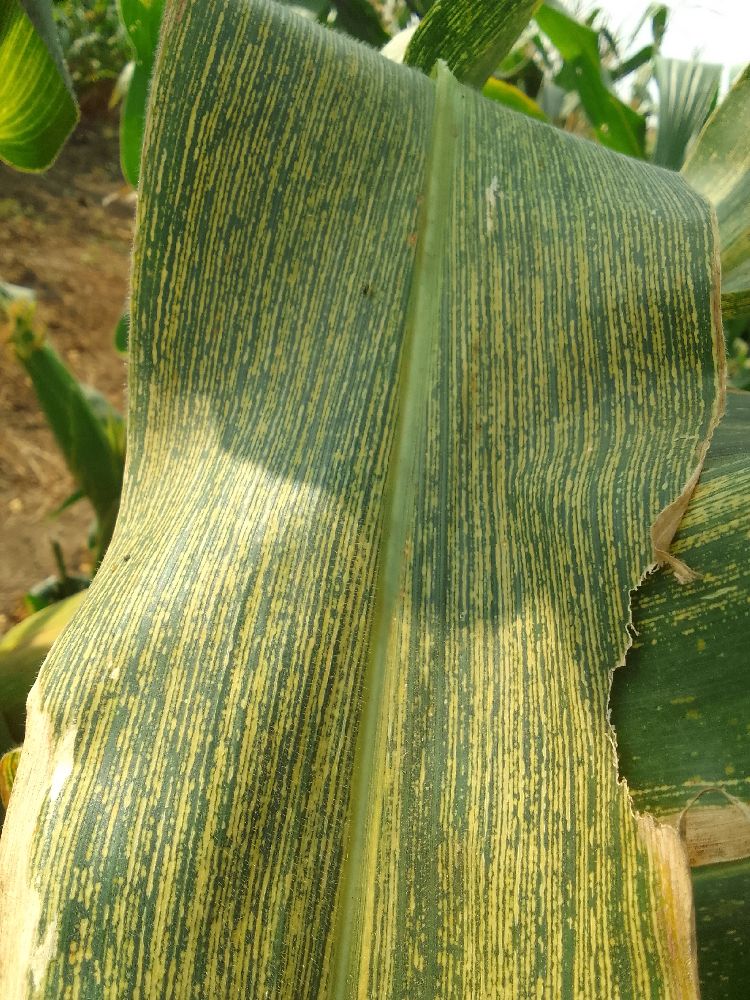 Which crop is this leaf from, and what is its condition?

maize, maize streak virus
